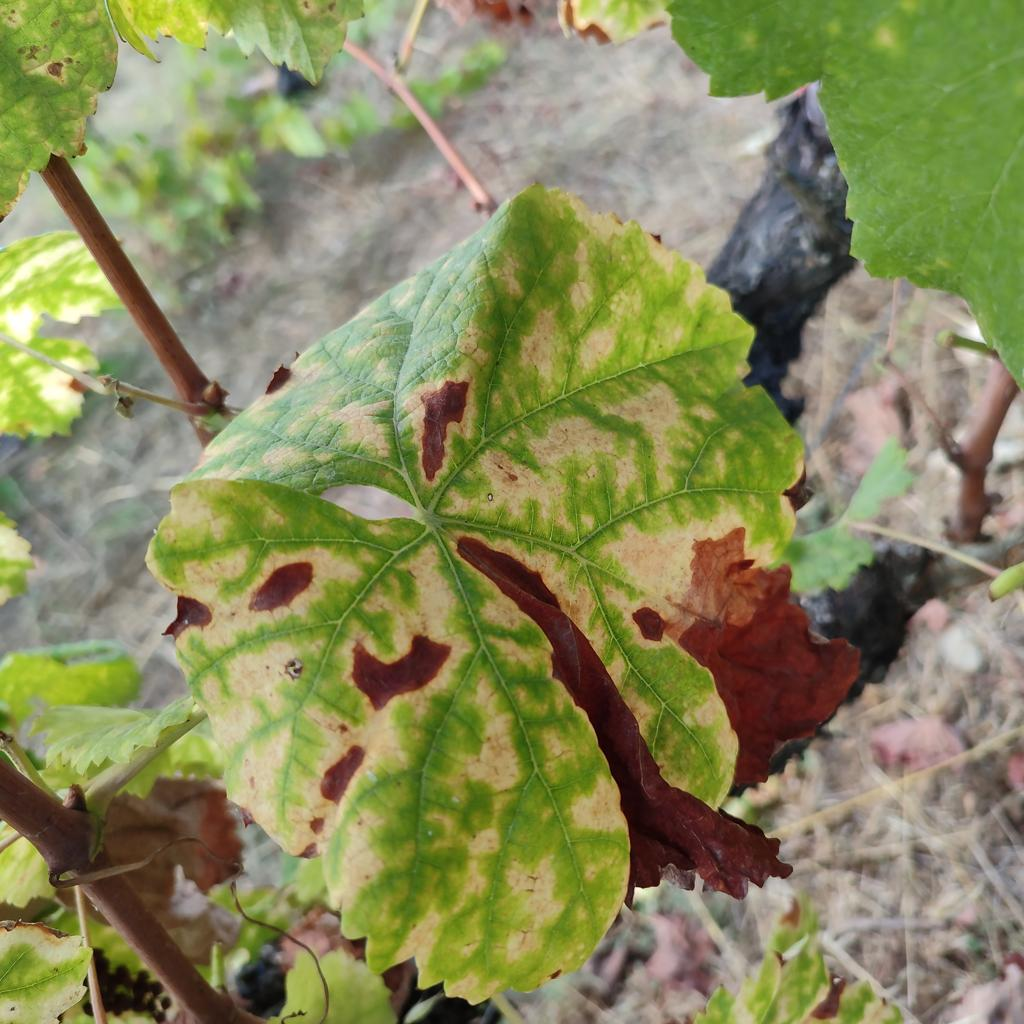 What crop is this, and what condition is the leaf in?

grapevine, esca complex
